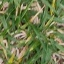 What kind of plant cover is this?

grass
